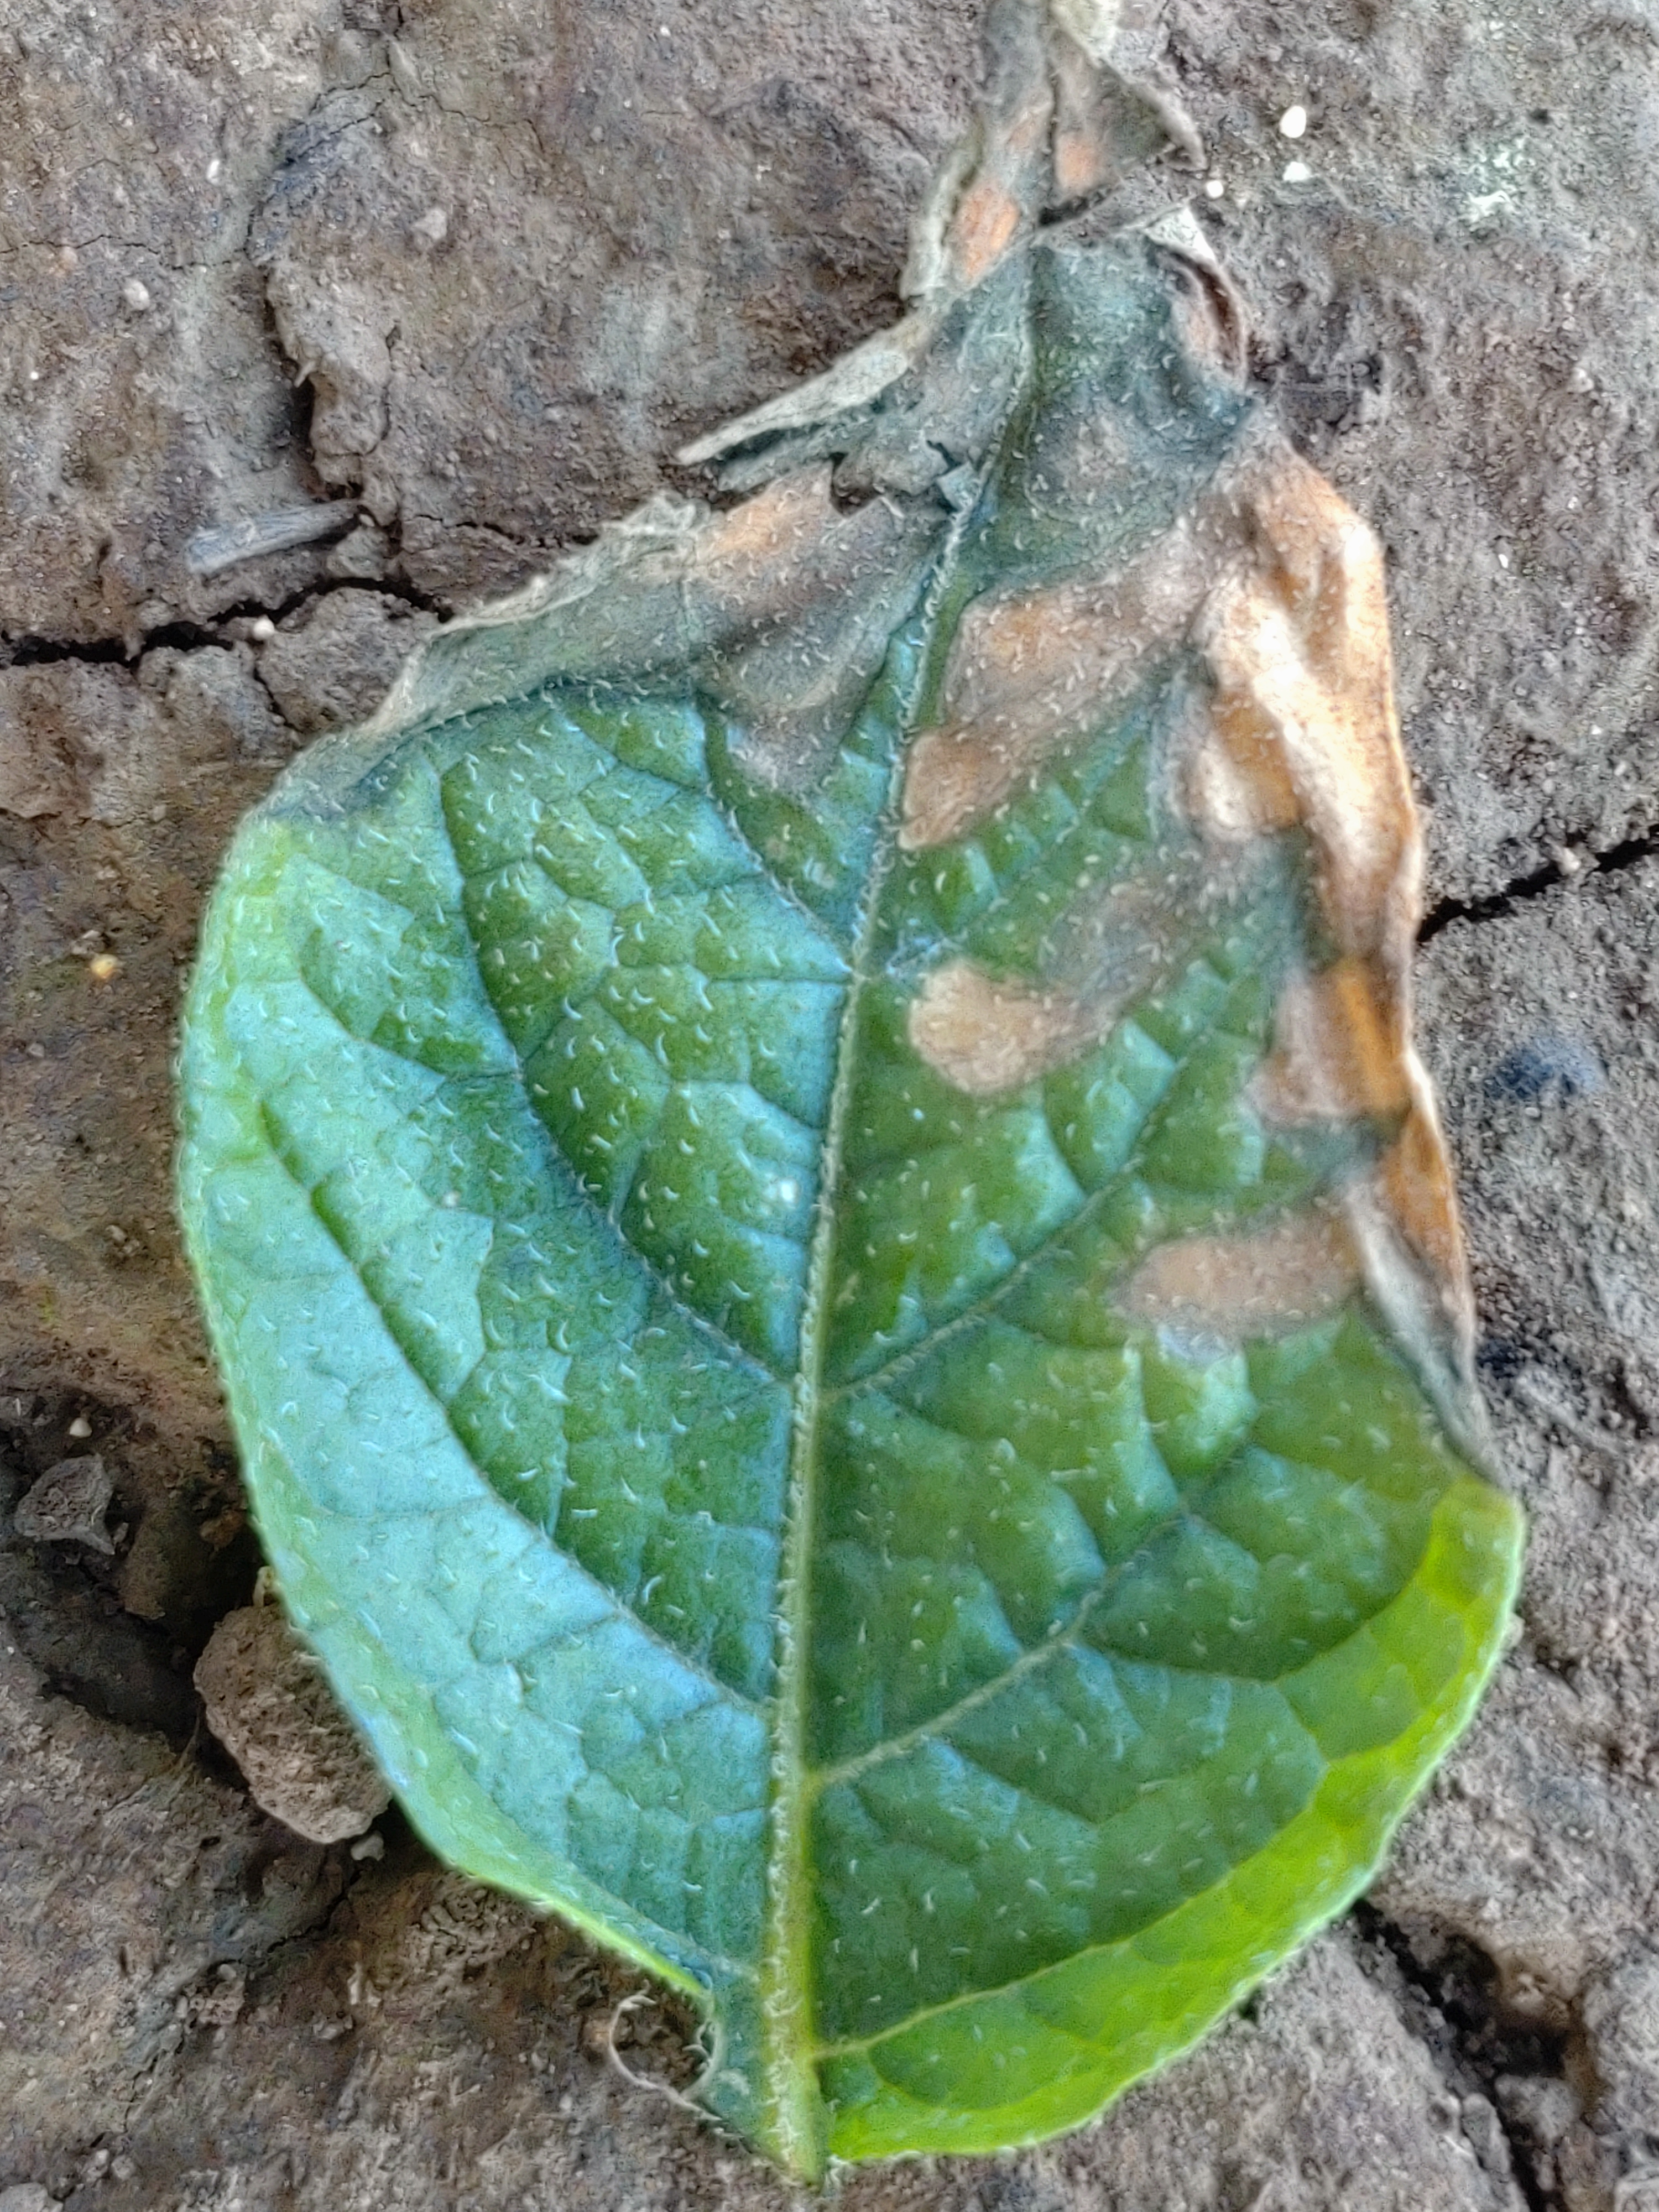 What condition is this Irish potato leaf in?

early blight
